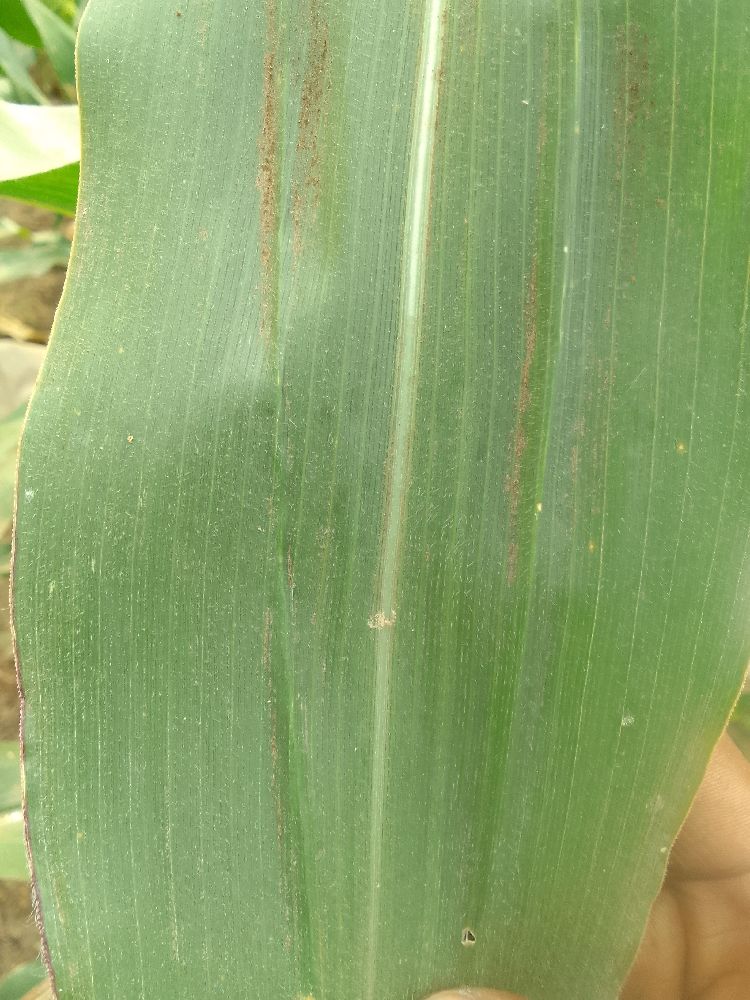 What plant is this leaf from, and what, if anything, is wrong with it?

maize, healthy
